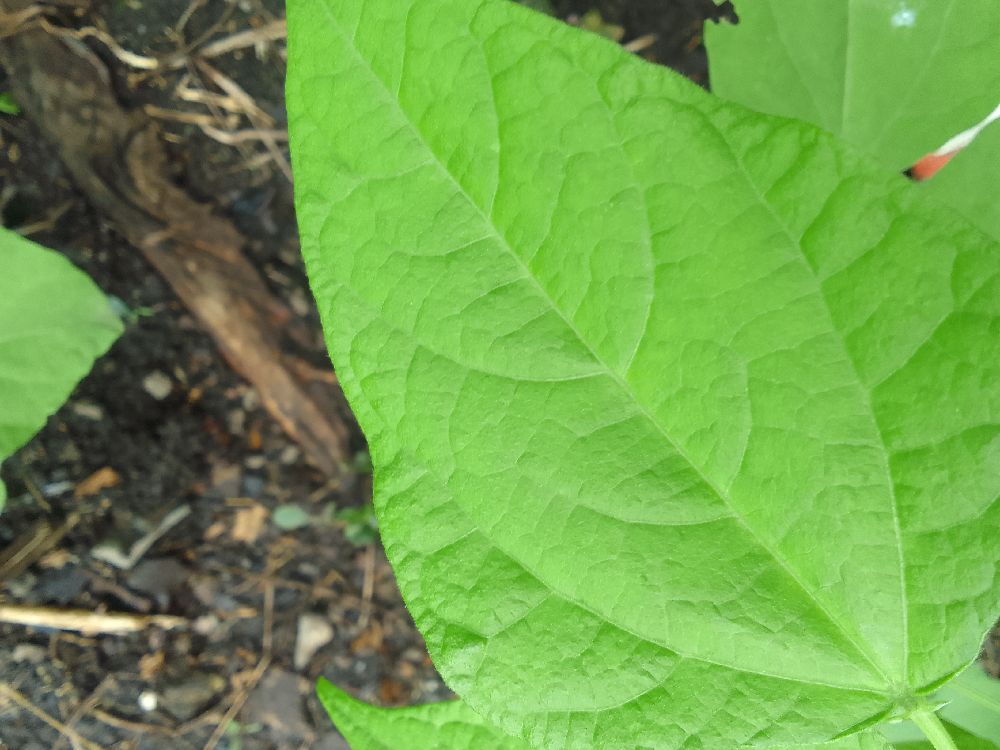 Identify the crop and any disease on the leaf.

common bean, healthy
